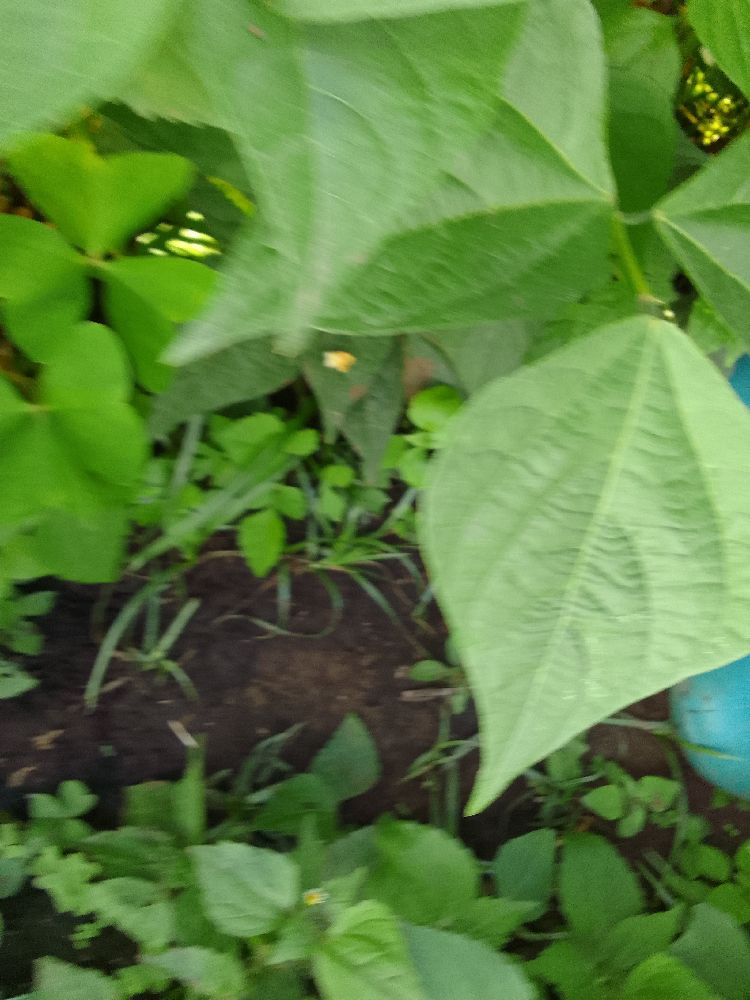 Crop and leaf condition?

common bean, healthy
